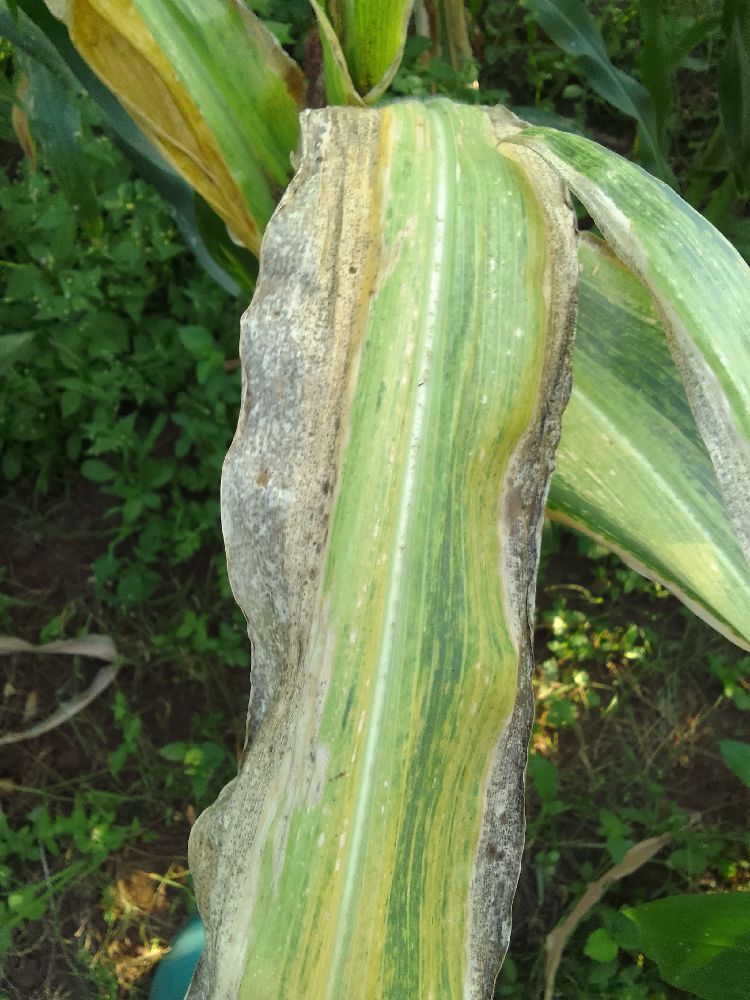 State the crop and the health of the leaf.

maize, maize lethal necrosis
